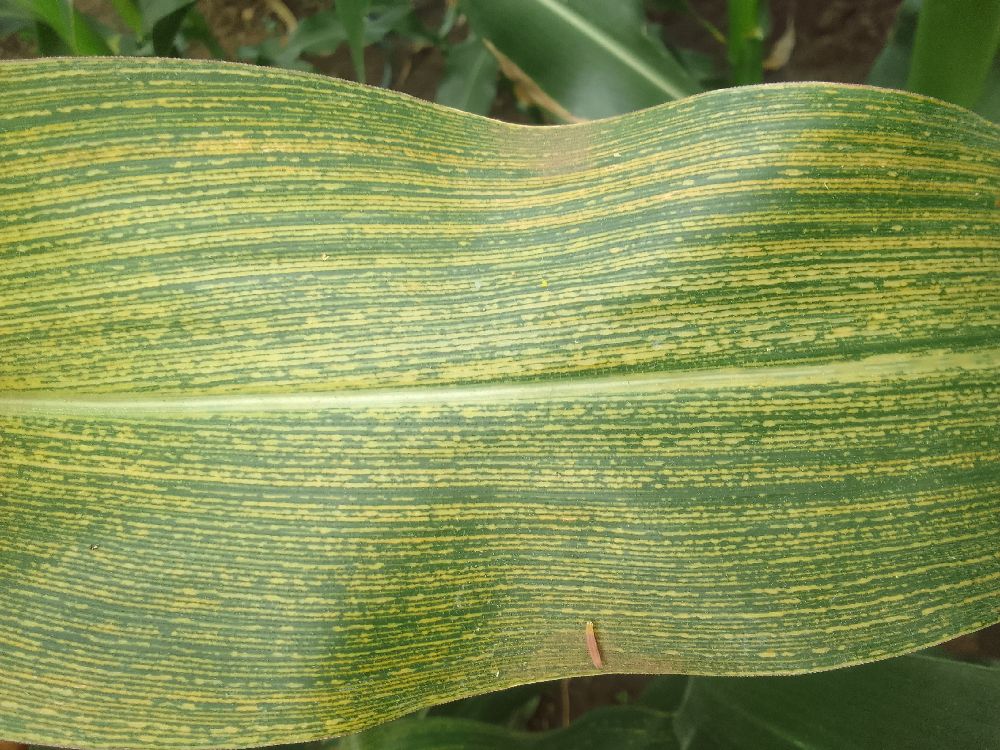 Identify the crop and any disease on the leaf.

maize, maize streak virus
